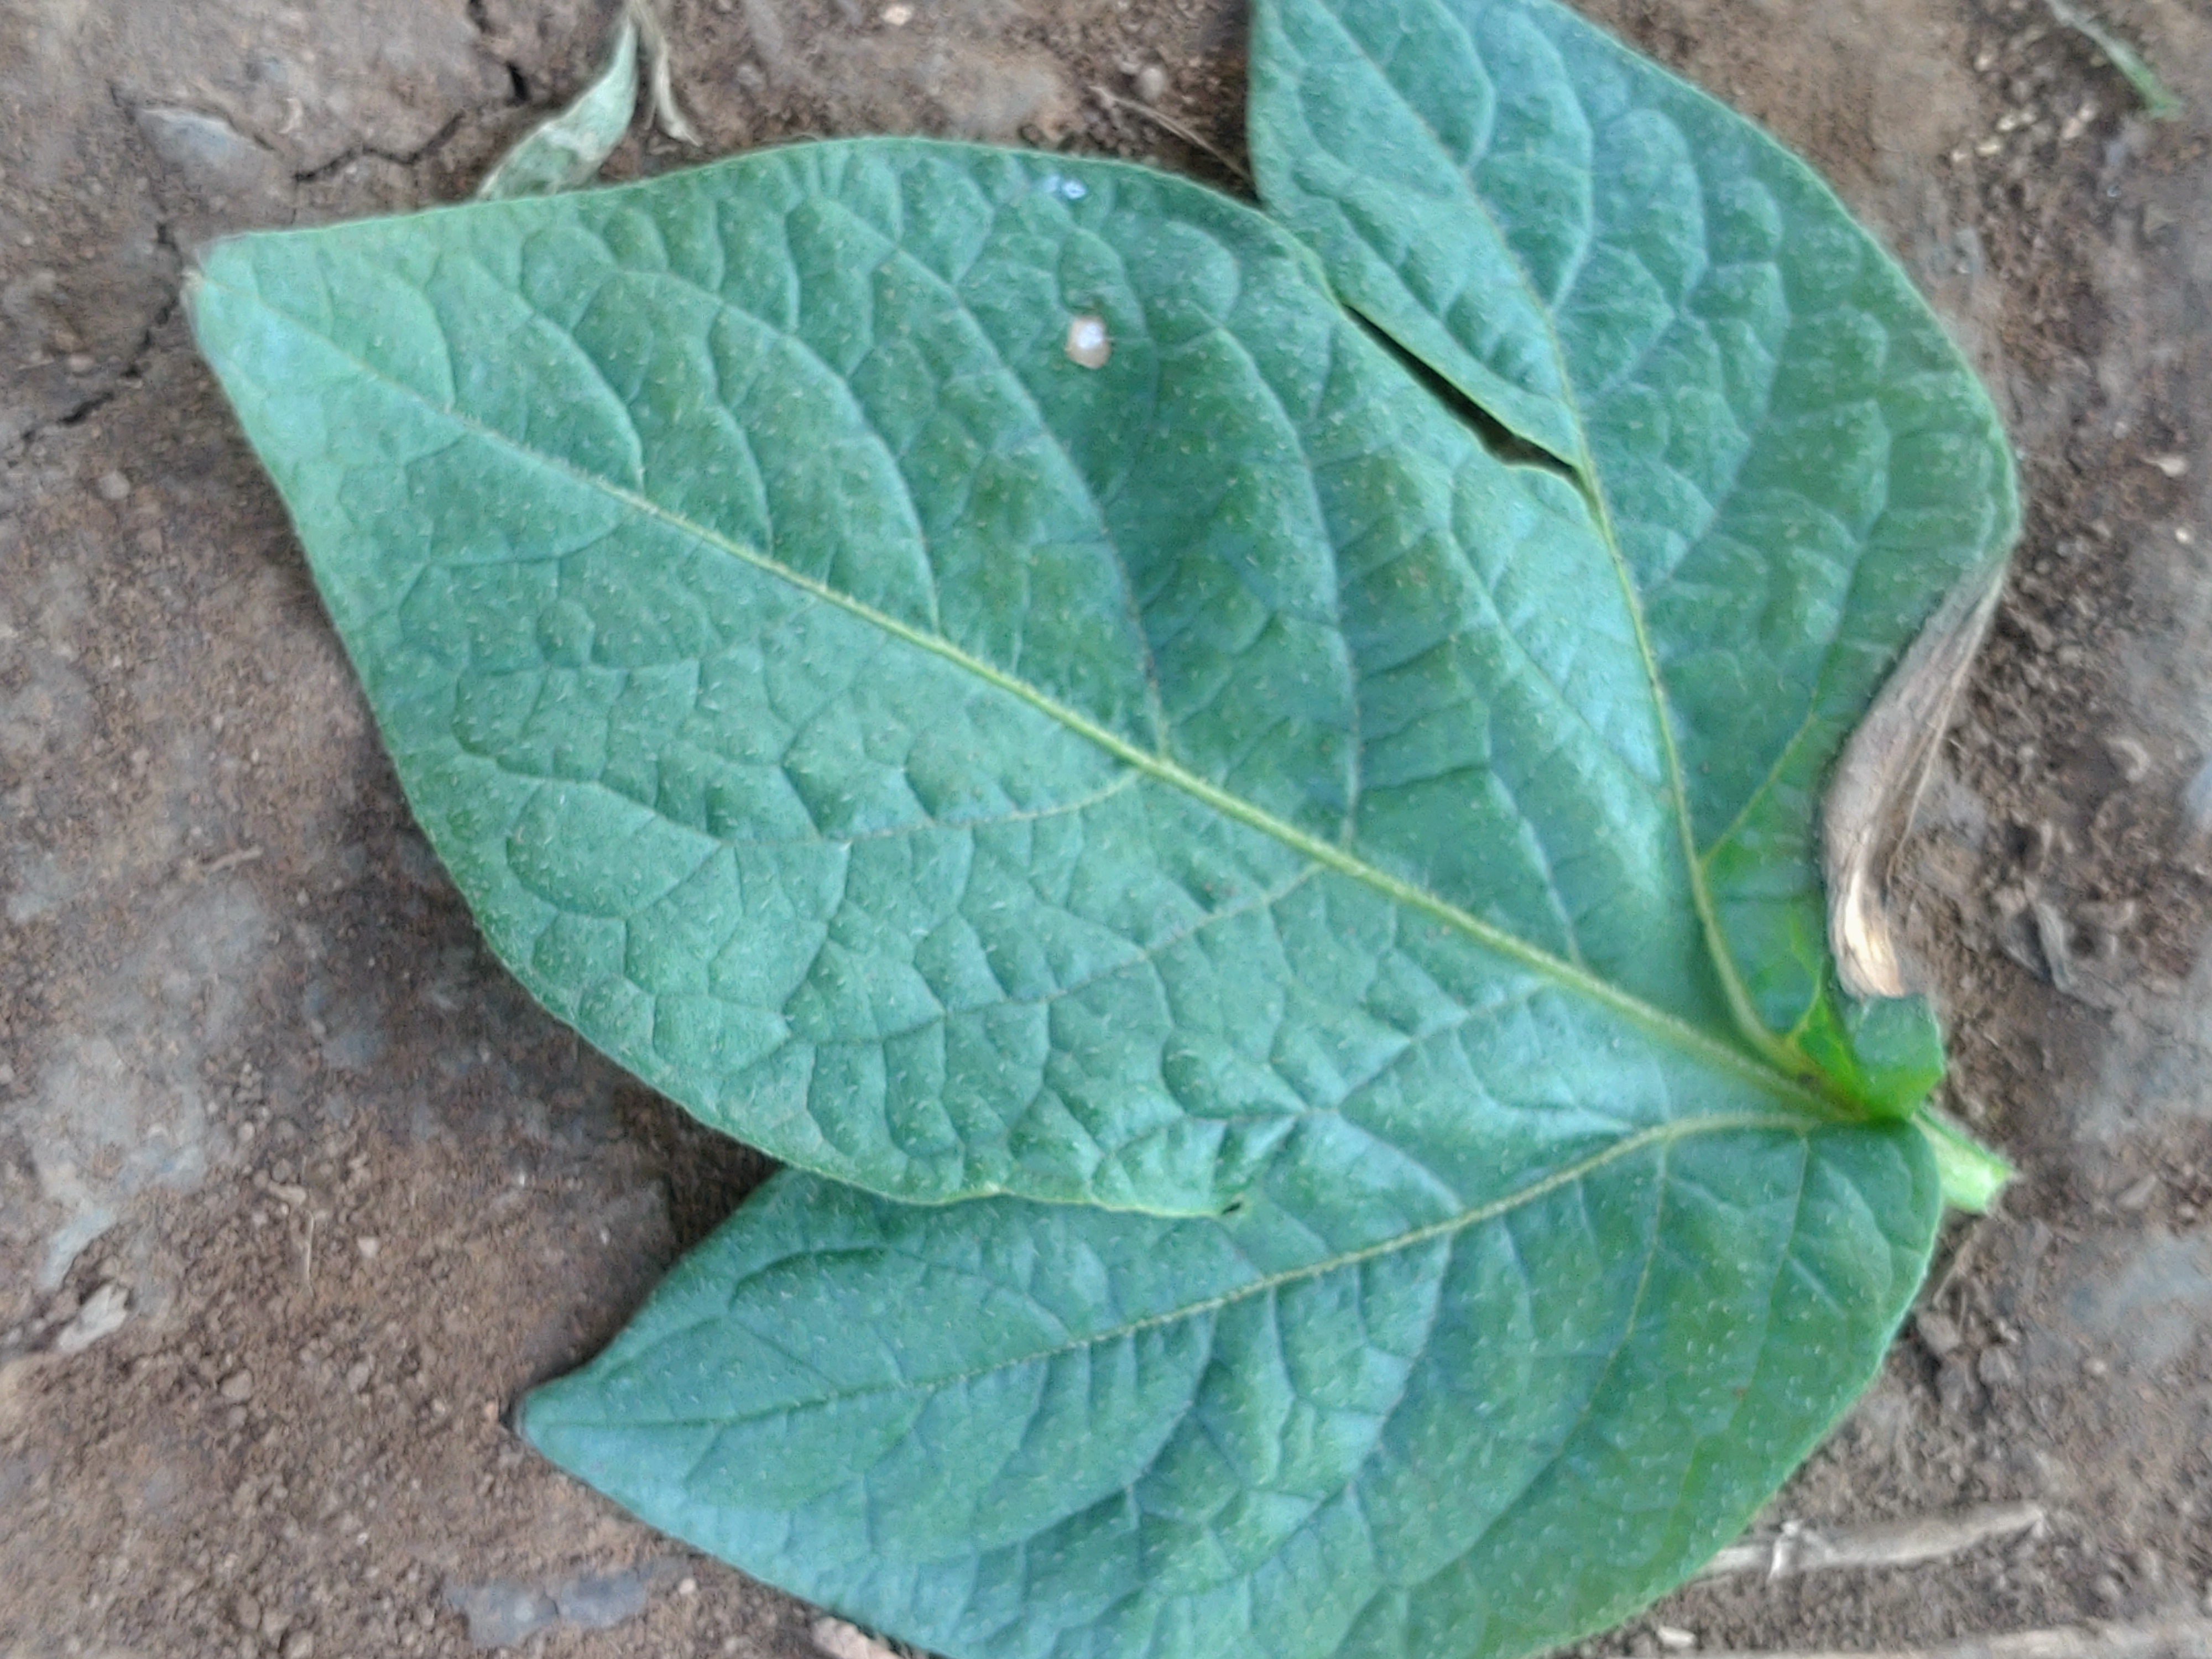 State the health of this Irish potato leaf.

early blight
